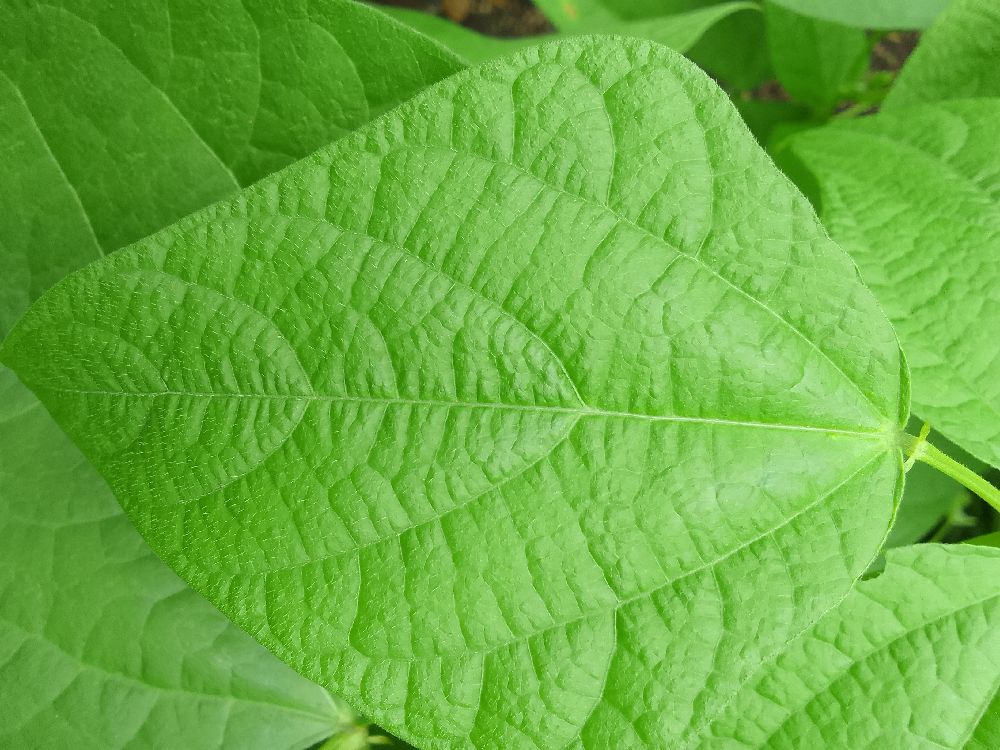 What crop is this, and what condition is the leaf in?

common bean, healthy
